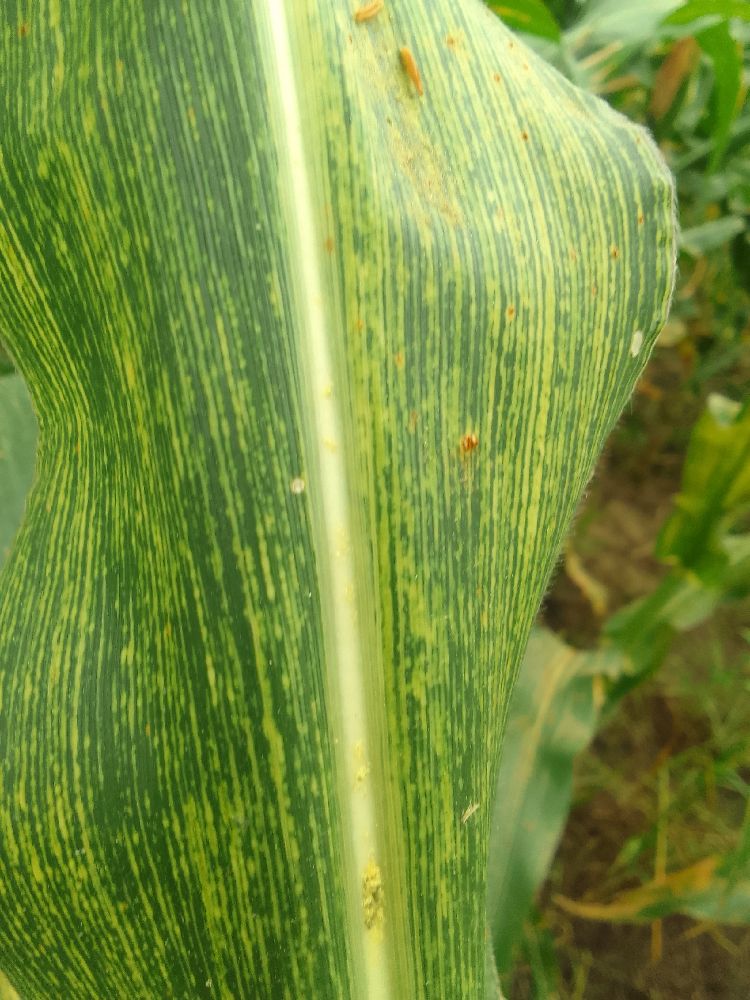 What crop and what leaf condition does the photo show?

maize, maize streak virus
